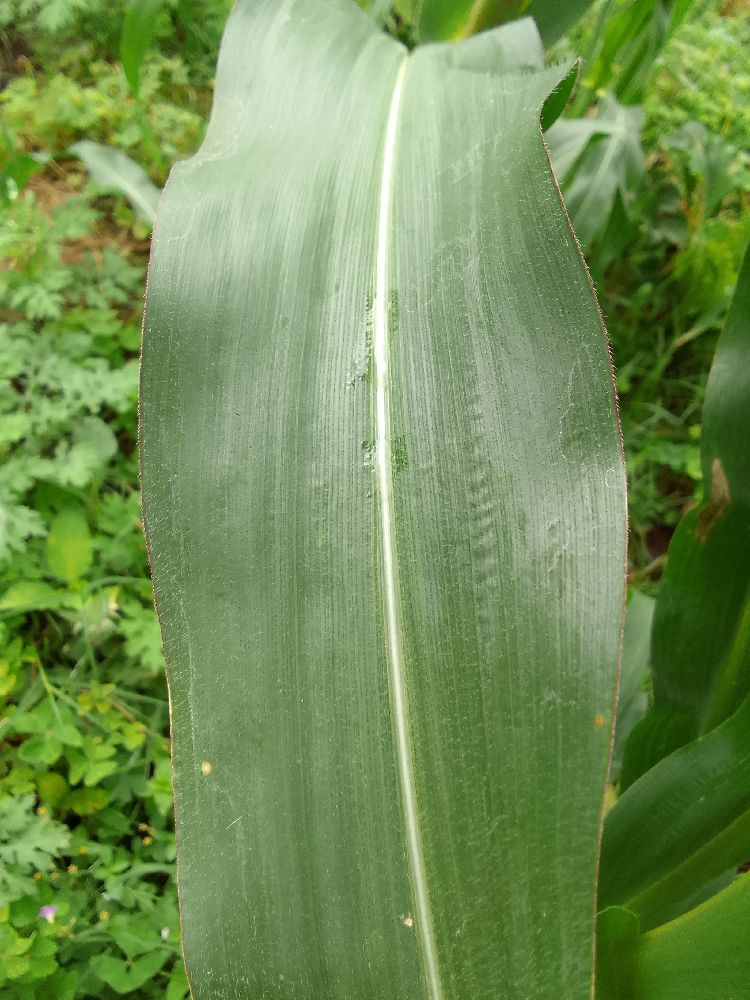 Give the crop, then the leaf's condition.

maize, healthy
